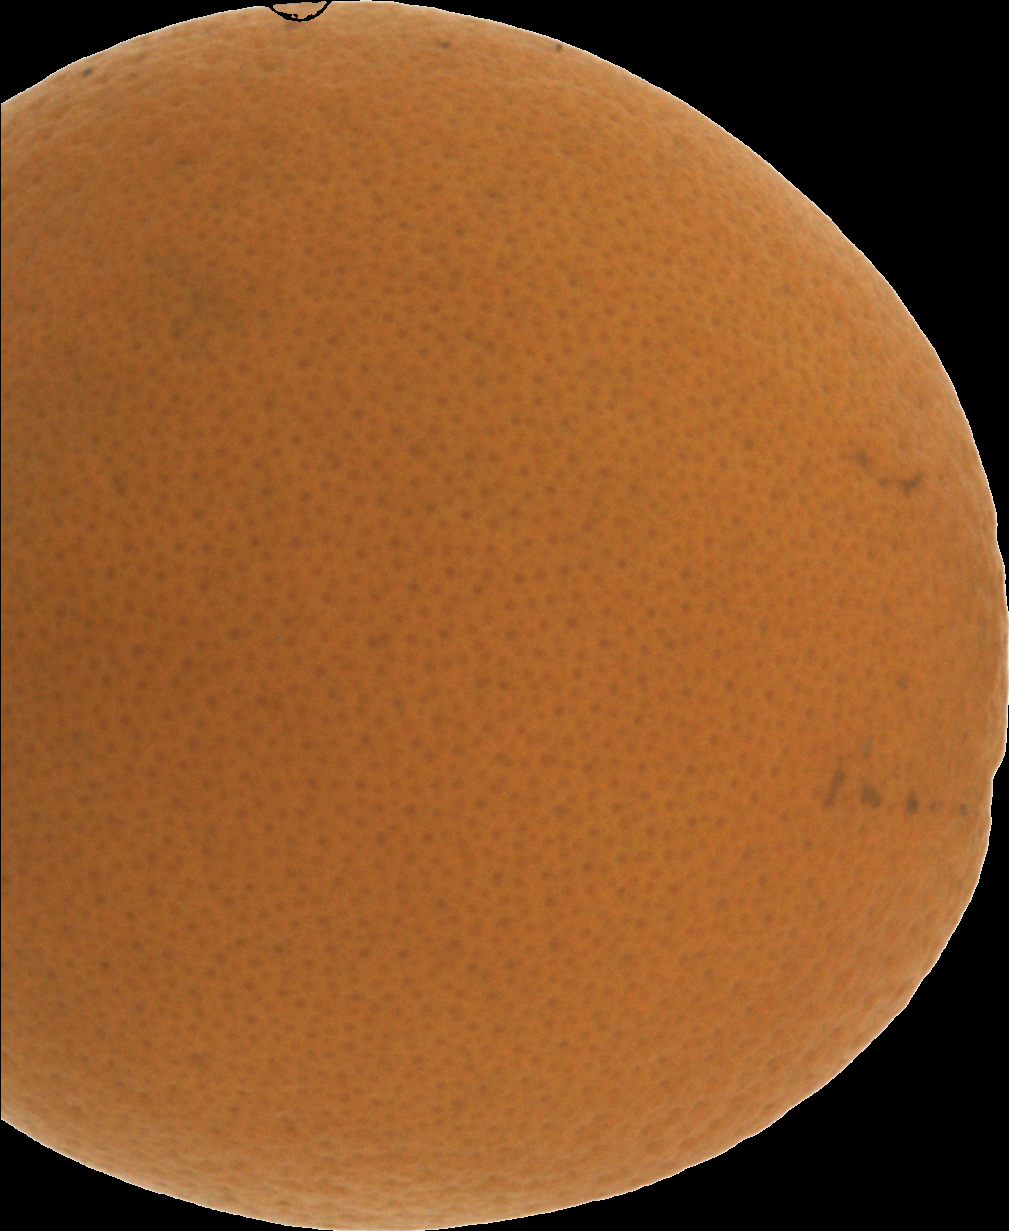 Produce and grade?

orange, good
